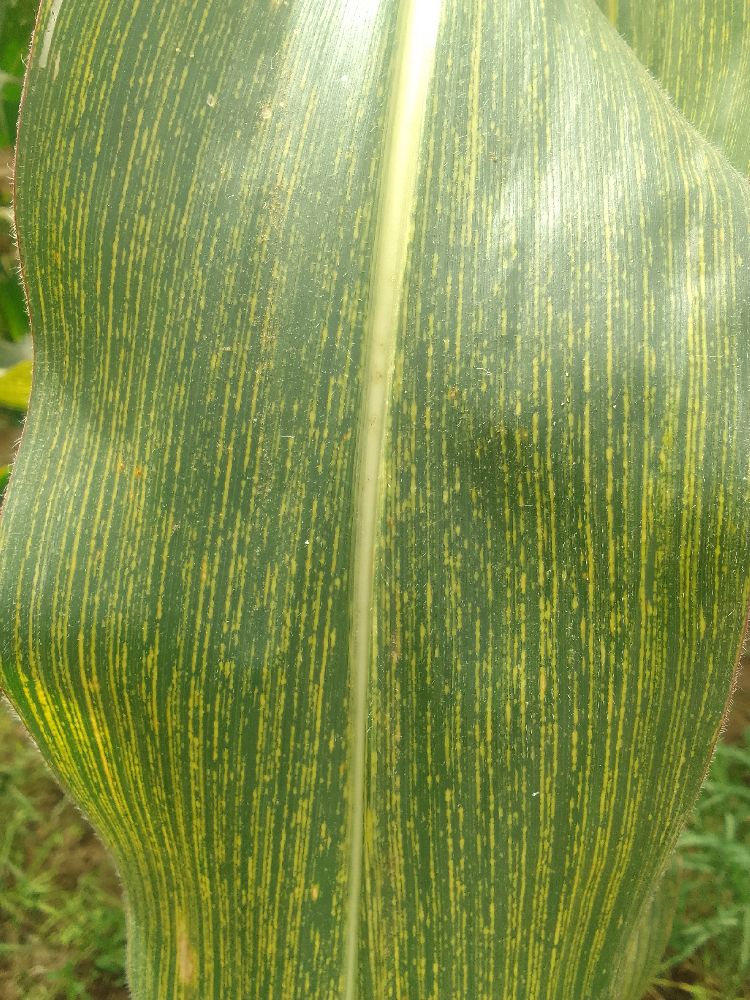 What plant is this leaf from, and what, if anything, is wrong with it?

maize, maize streak virus
